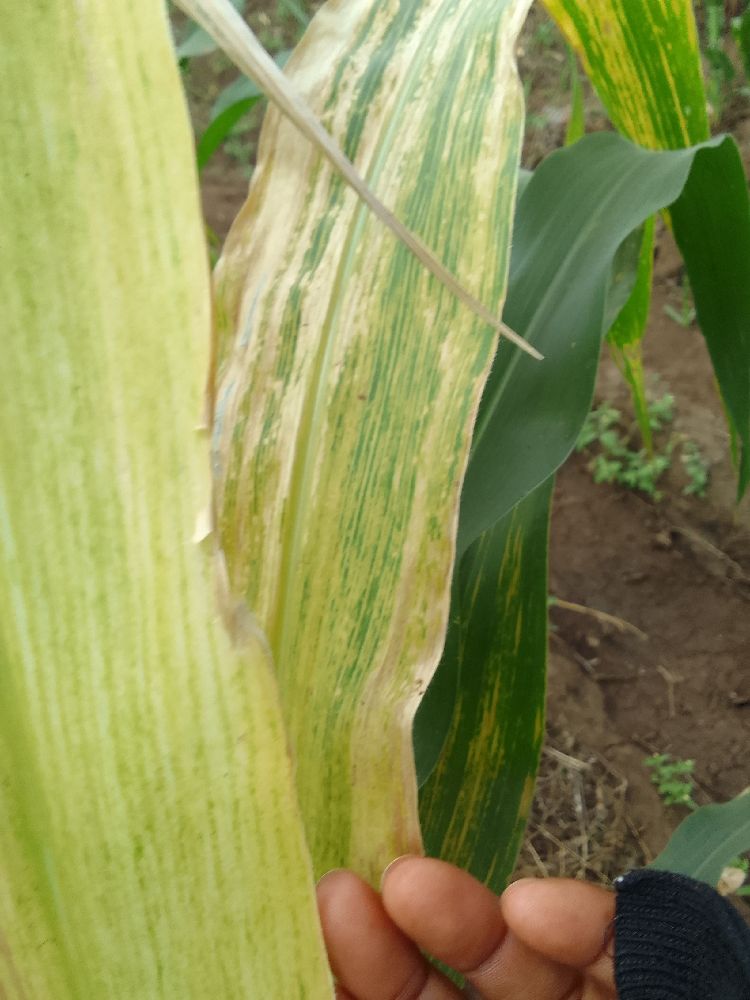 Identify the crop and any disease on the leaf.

maize, maize lethal necrosis
